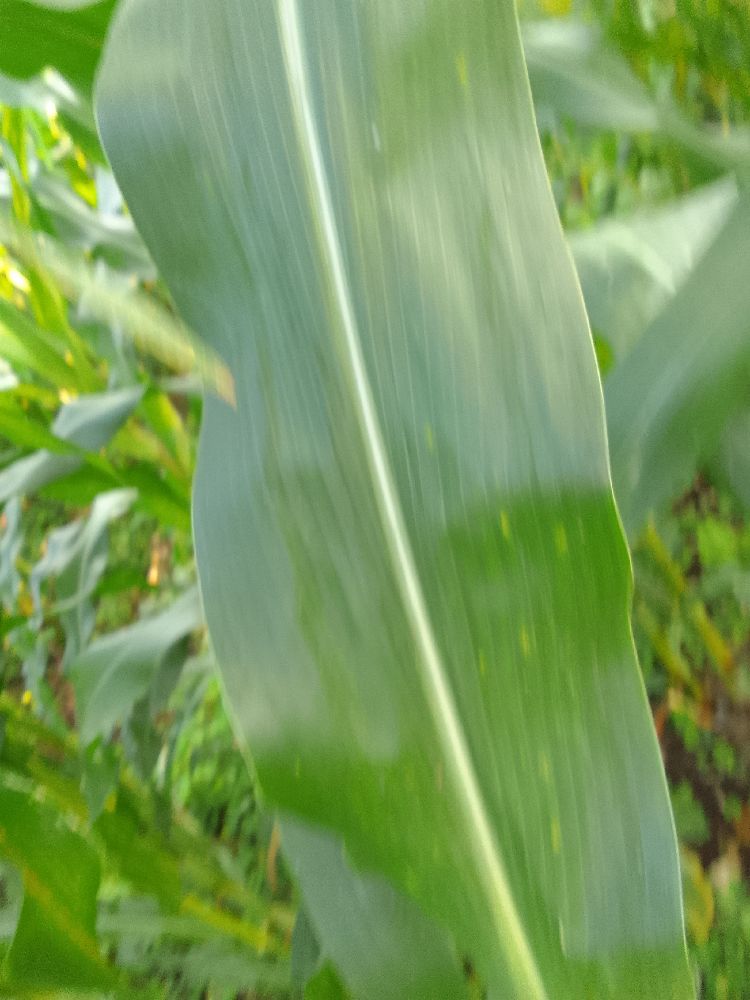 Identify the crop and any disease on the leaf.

maize, healthy
